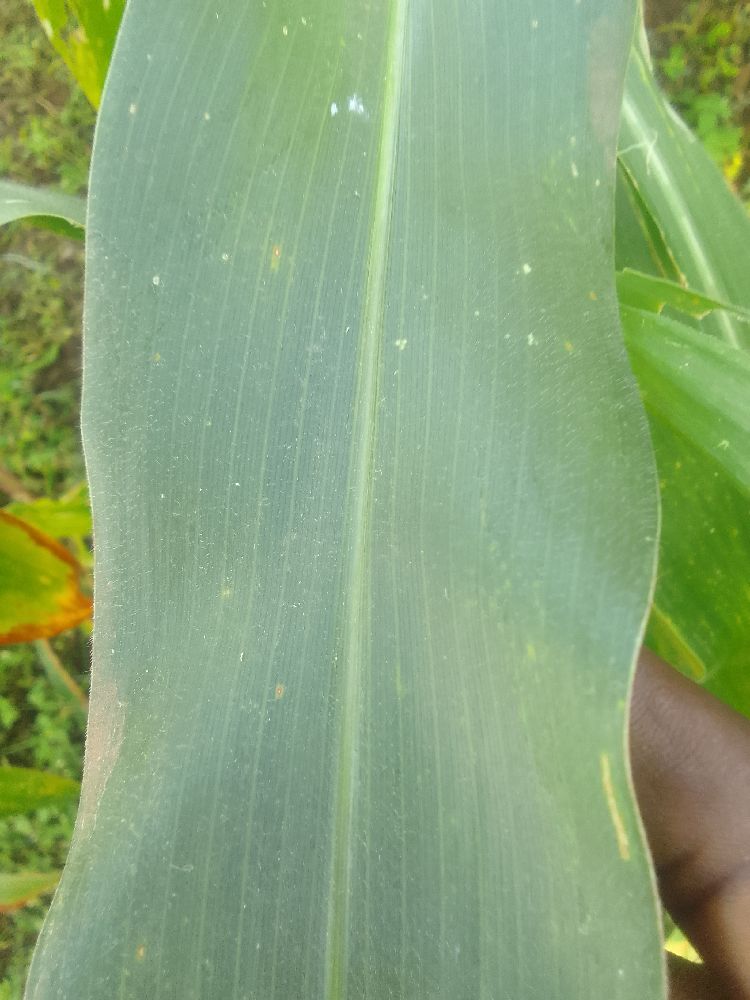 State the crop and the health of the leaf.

maize, healthy
